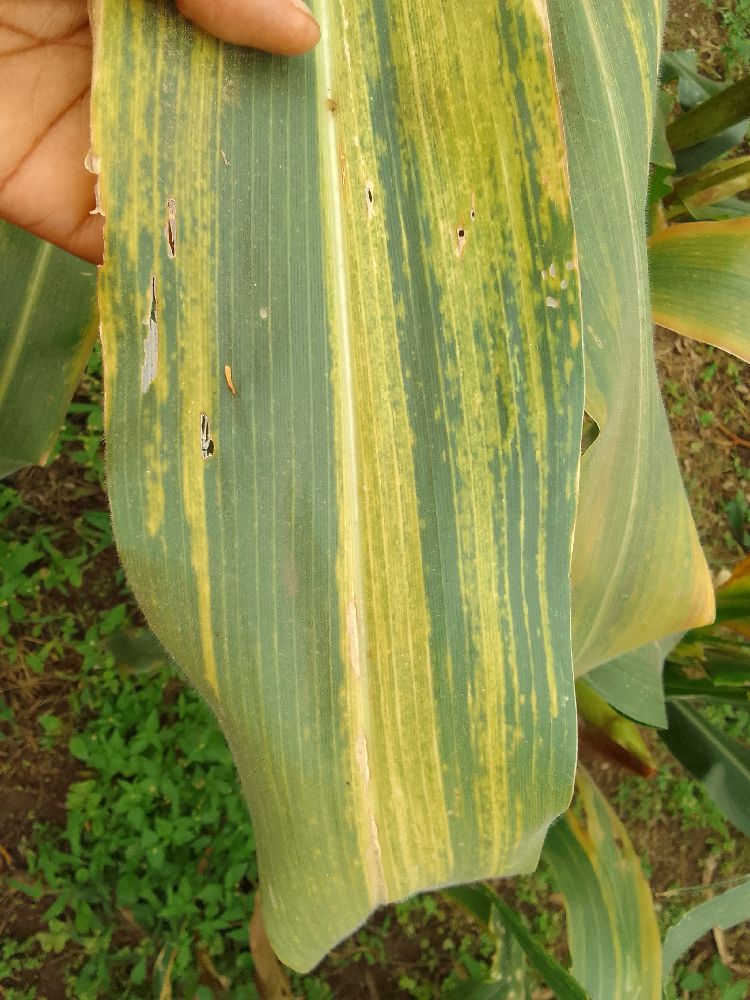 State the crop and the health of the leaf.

maize, maize lethal necrosis
